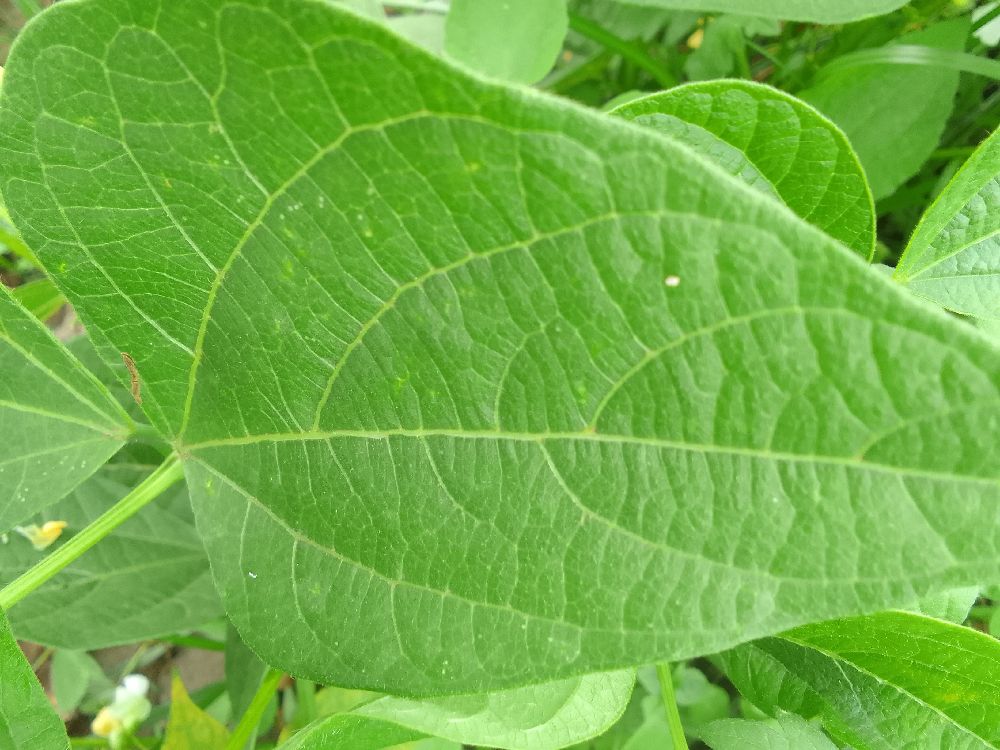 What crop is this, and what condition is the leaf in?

common bean, healthy
